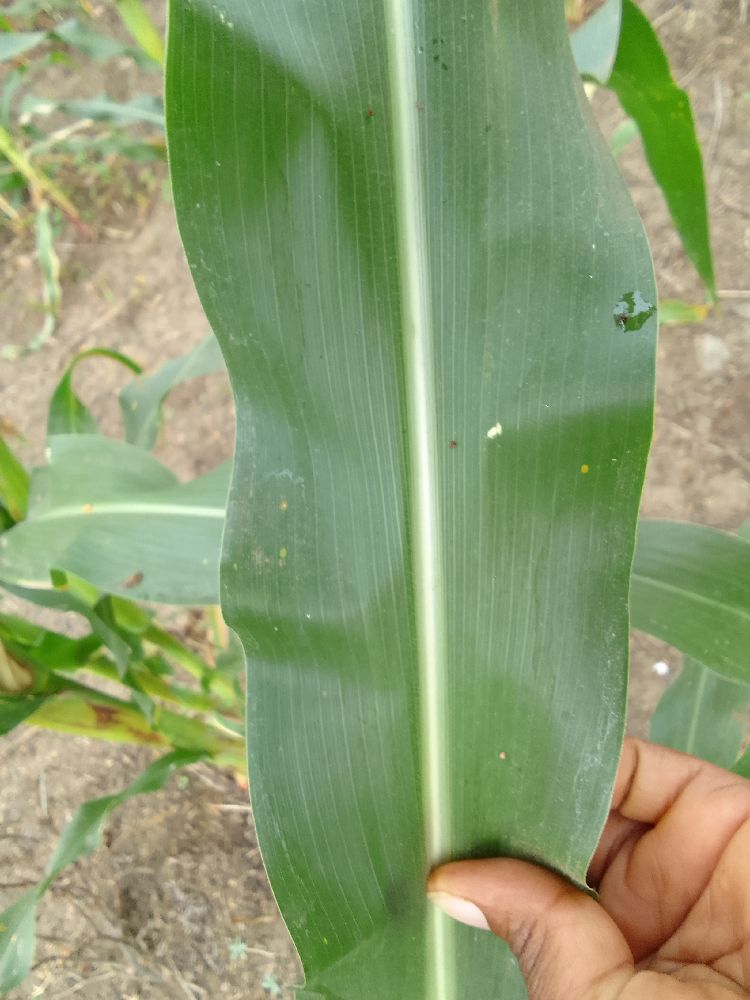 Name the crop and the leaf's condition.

maize, healthy
